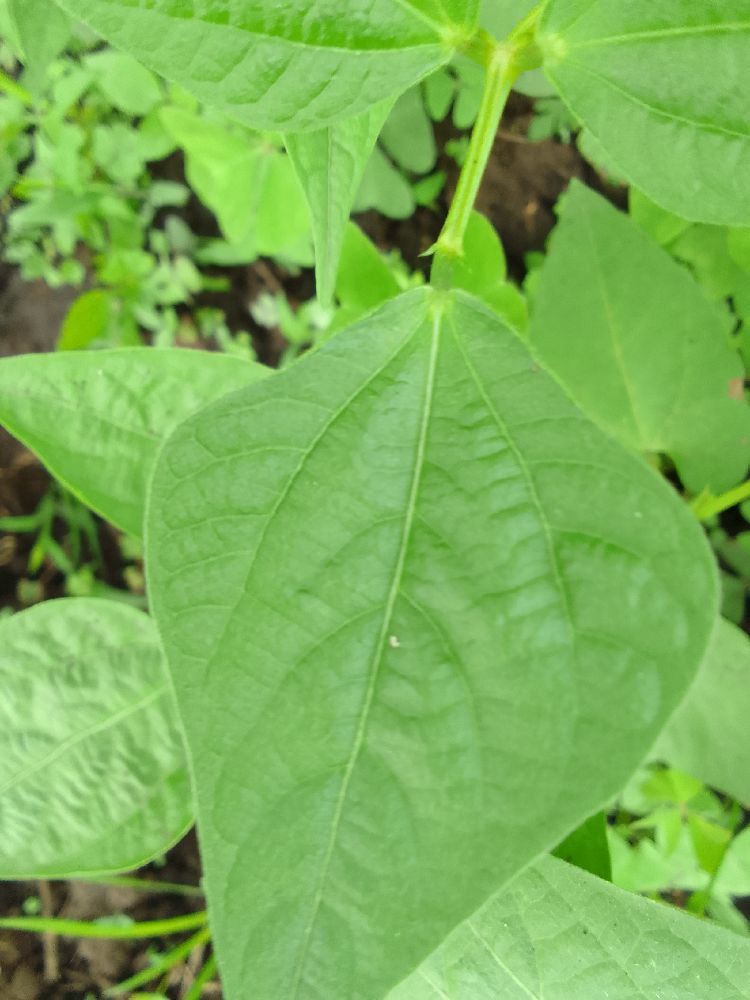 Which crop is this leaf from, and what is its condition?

common bean, healthy
